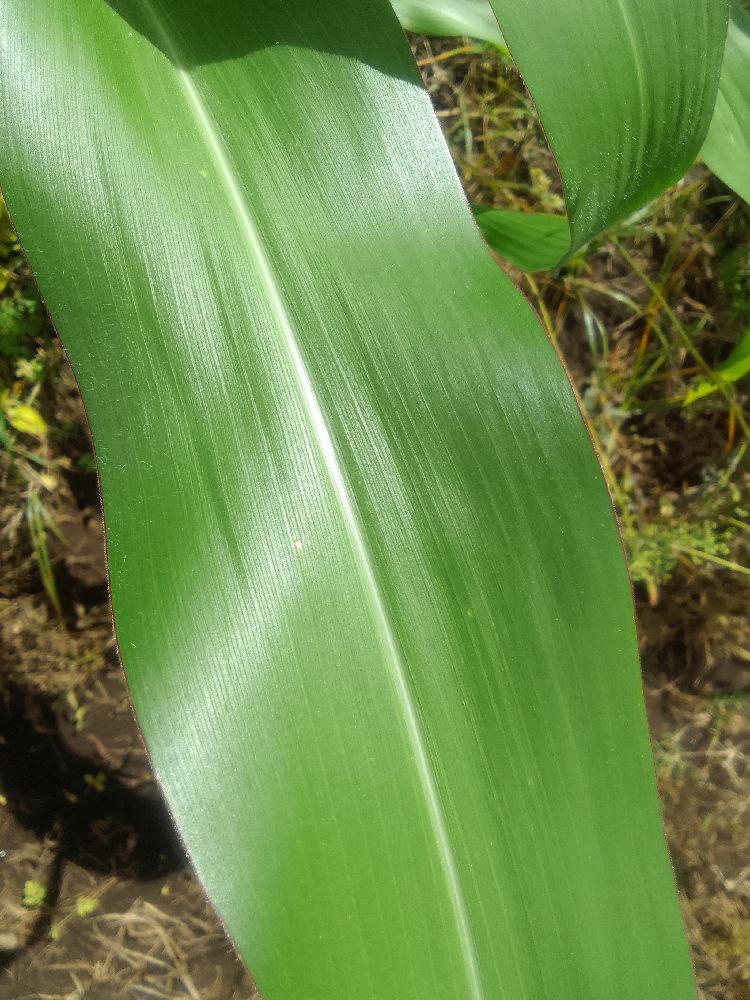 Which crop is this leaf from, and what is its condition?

maize, healthy
